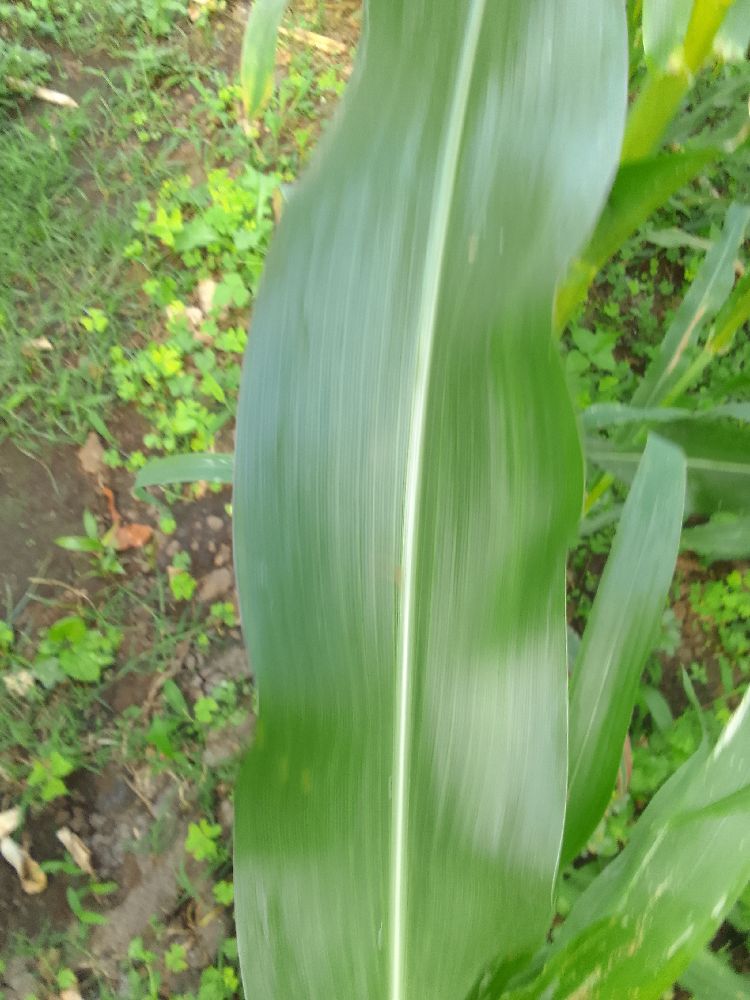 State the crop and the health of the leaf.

maize, healthy
